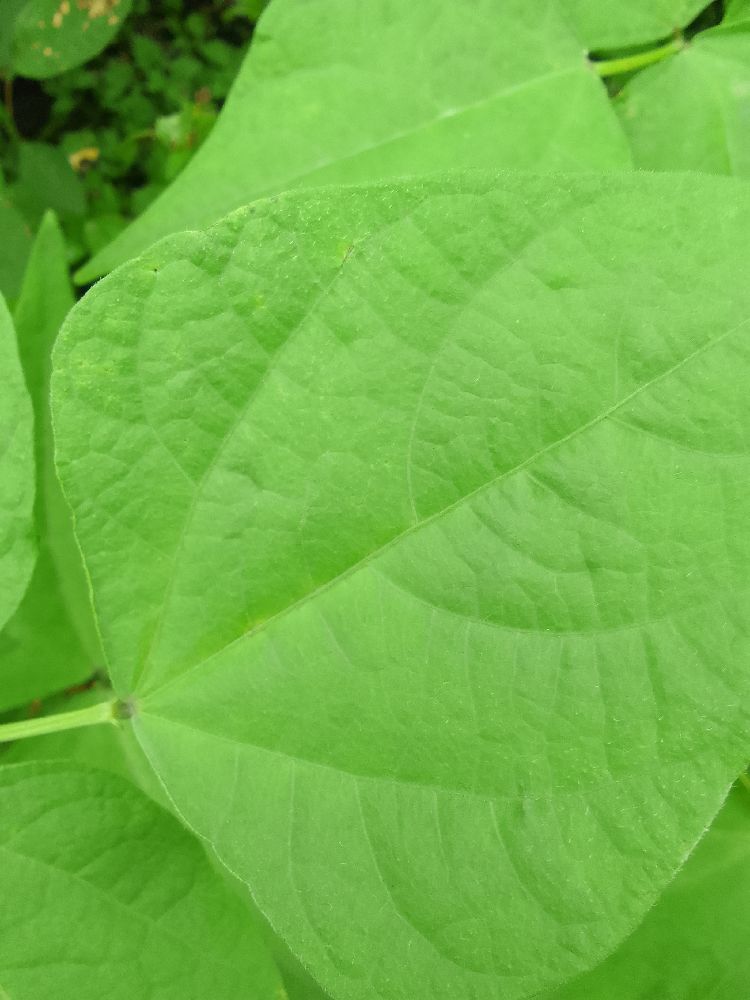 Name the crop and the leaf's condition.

common bean, healthy
